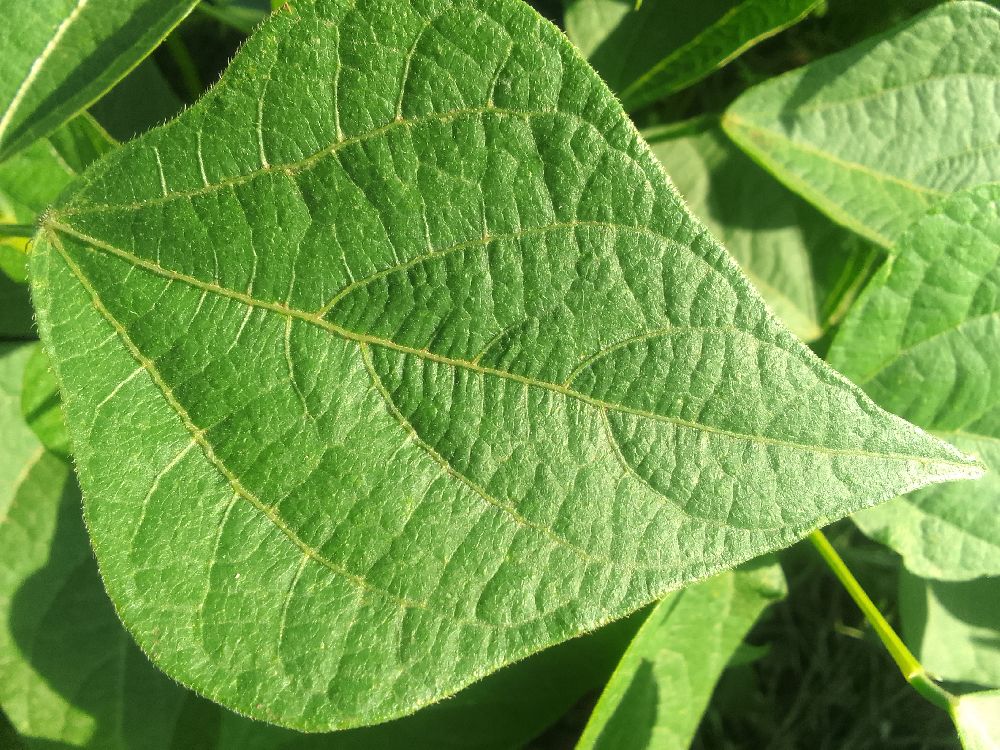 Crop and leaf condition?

common bean, healthy
